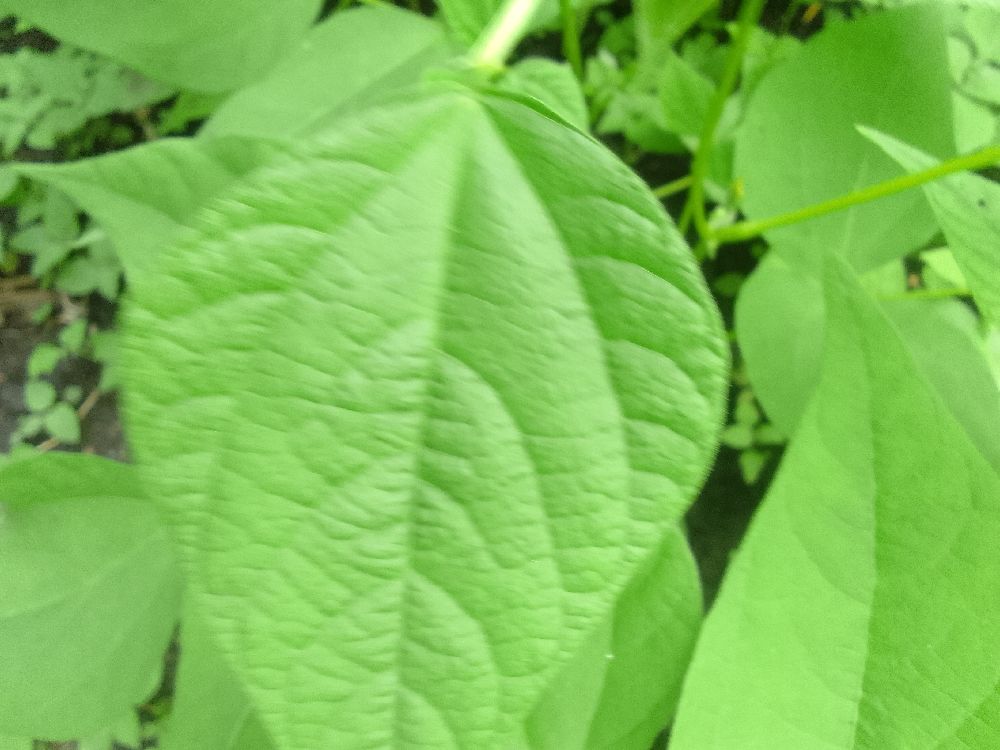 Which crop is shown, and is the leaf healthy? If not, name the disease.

common bean, healthy
